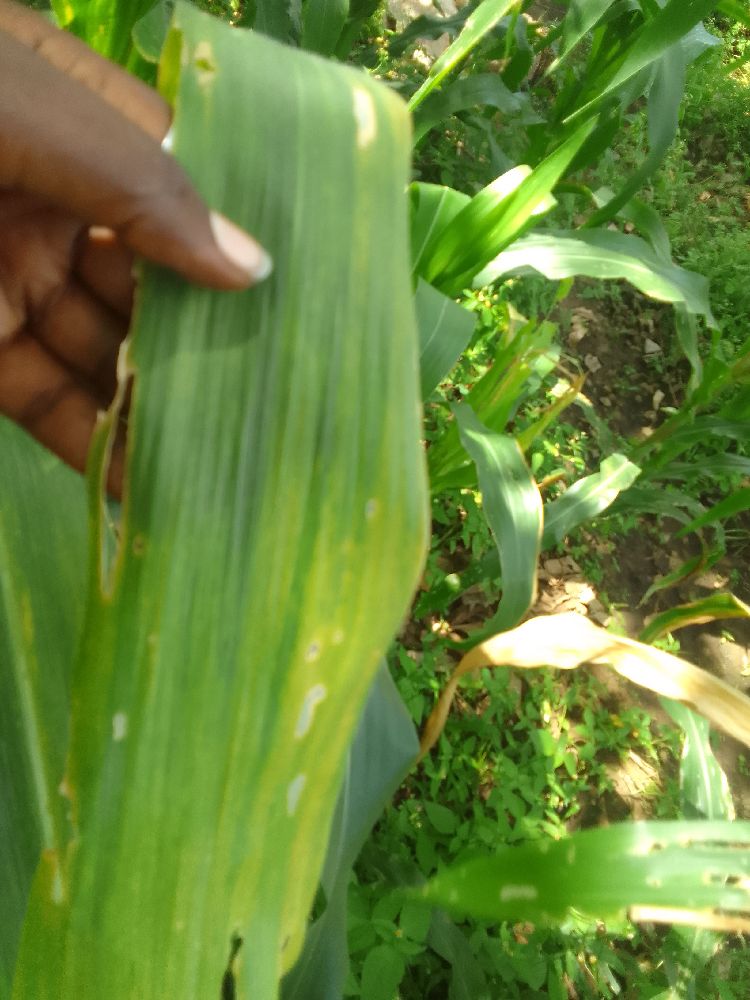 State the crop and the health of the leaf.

maize, maize lethal necrosis
